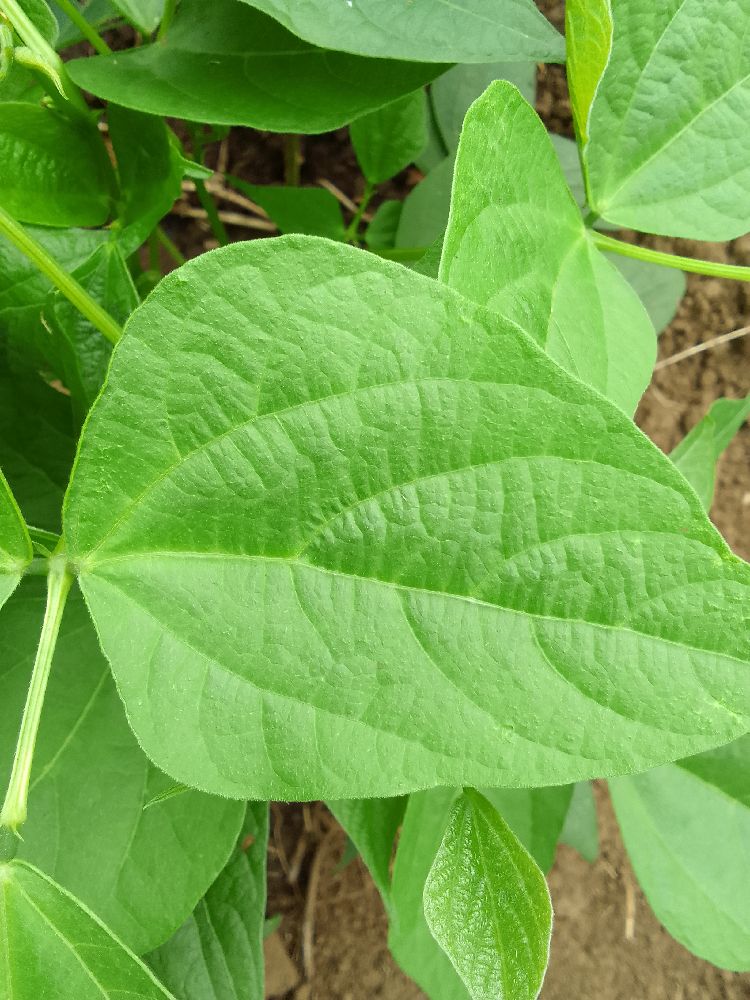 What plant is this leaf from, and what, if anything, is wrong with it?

common bean, healthy
